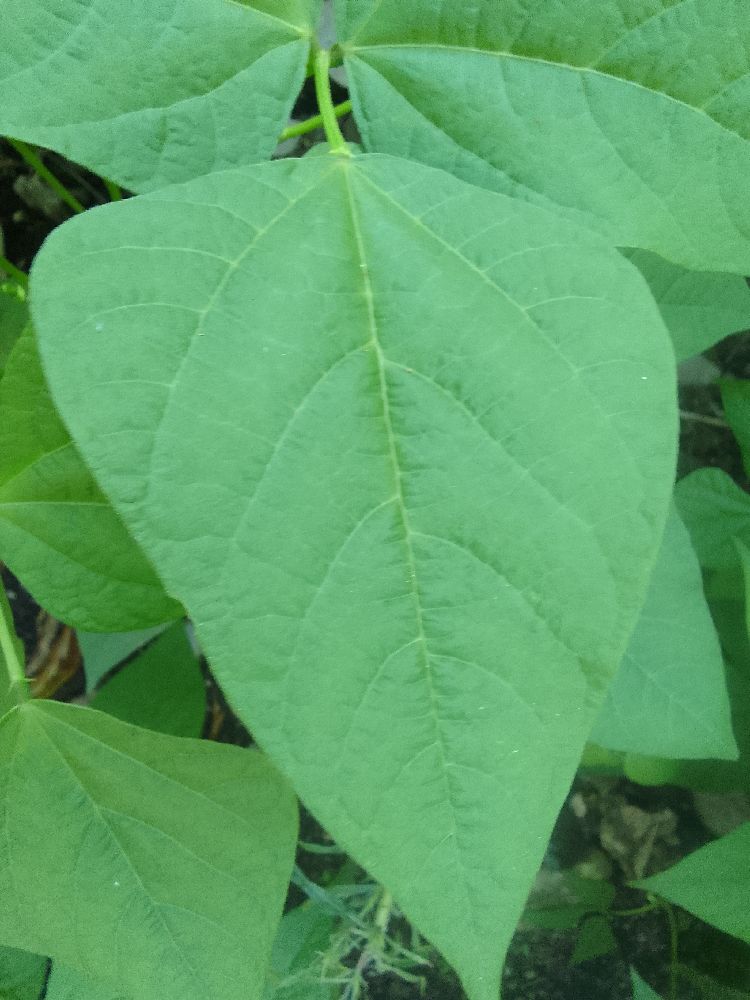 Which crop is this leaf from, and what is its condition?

common bean, healthy
